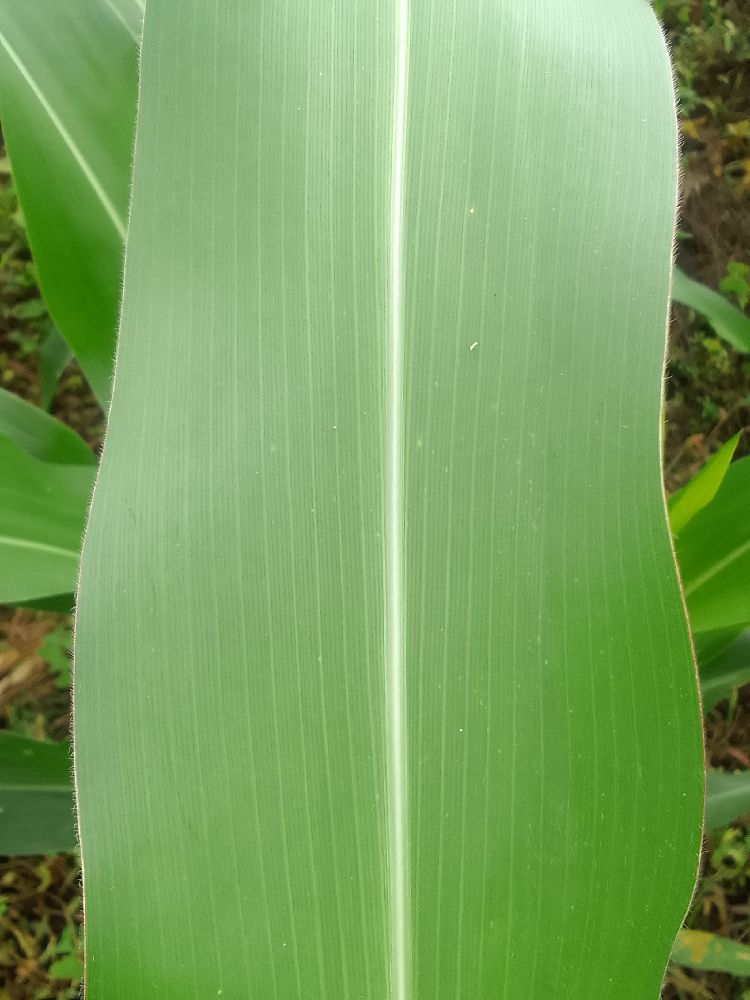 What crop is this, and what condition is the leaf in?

maize, healthy
